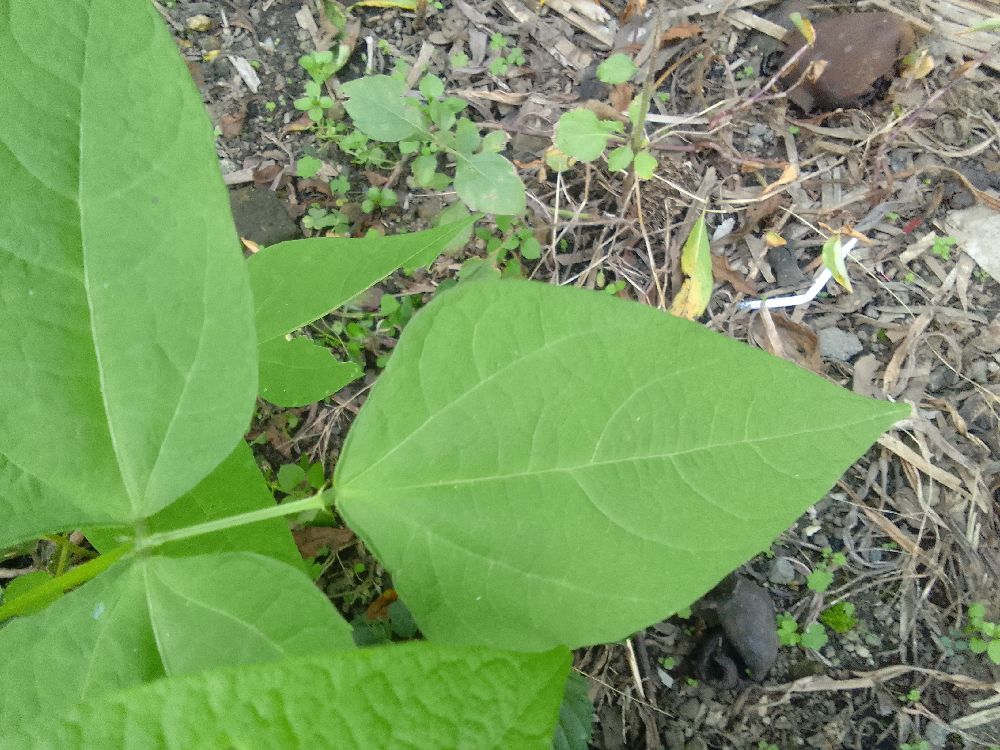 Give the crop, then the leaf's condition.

common bean, healthy
